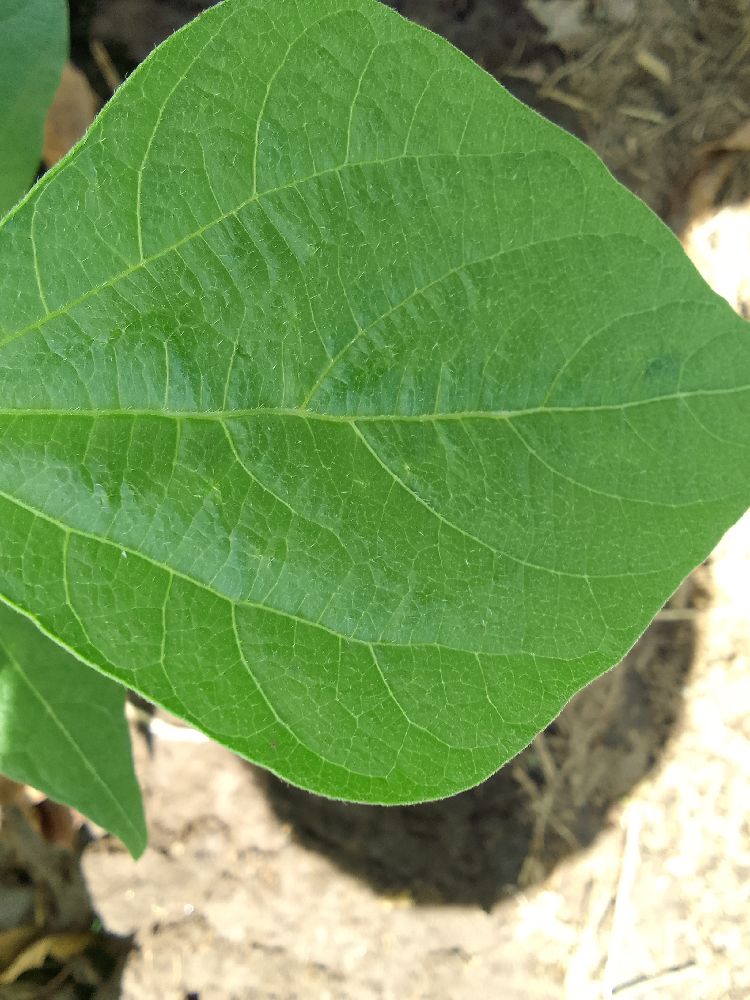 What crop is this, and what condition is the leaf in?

common bean, healthy
